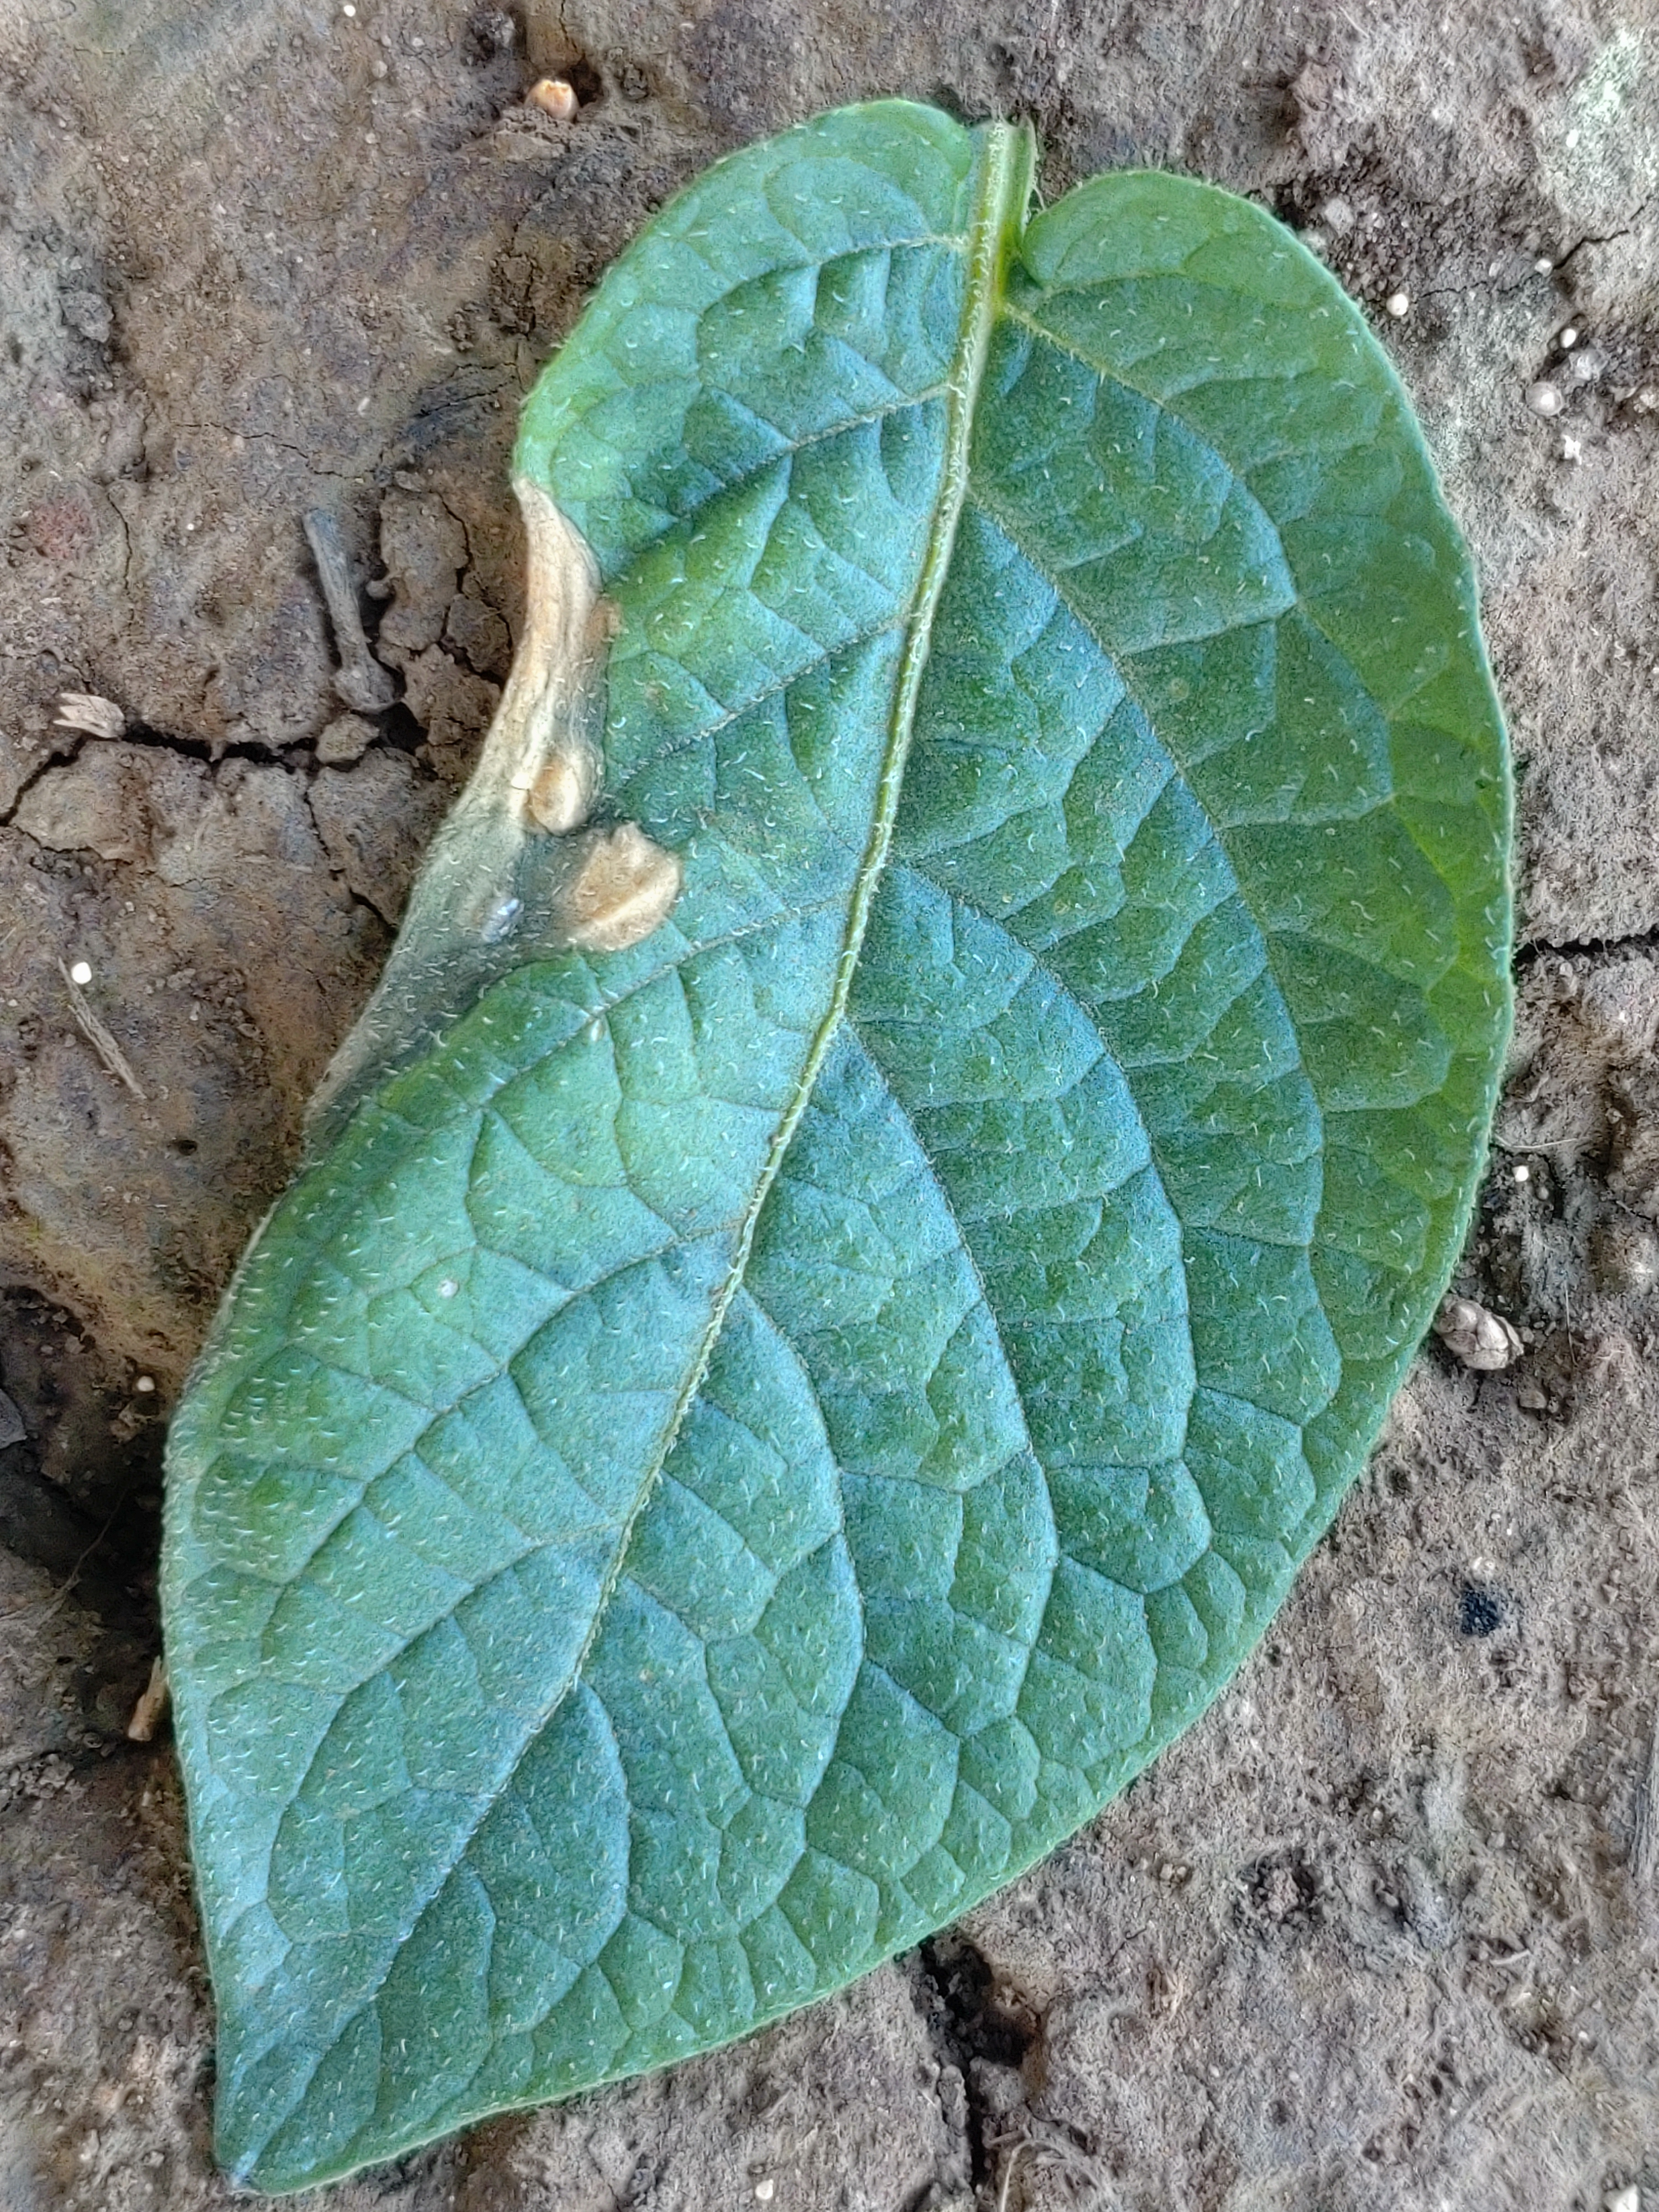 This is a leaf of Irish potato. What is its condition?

early blight
